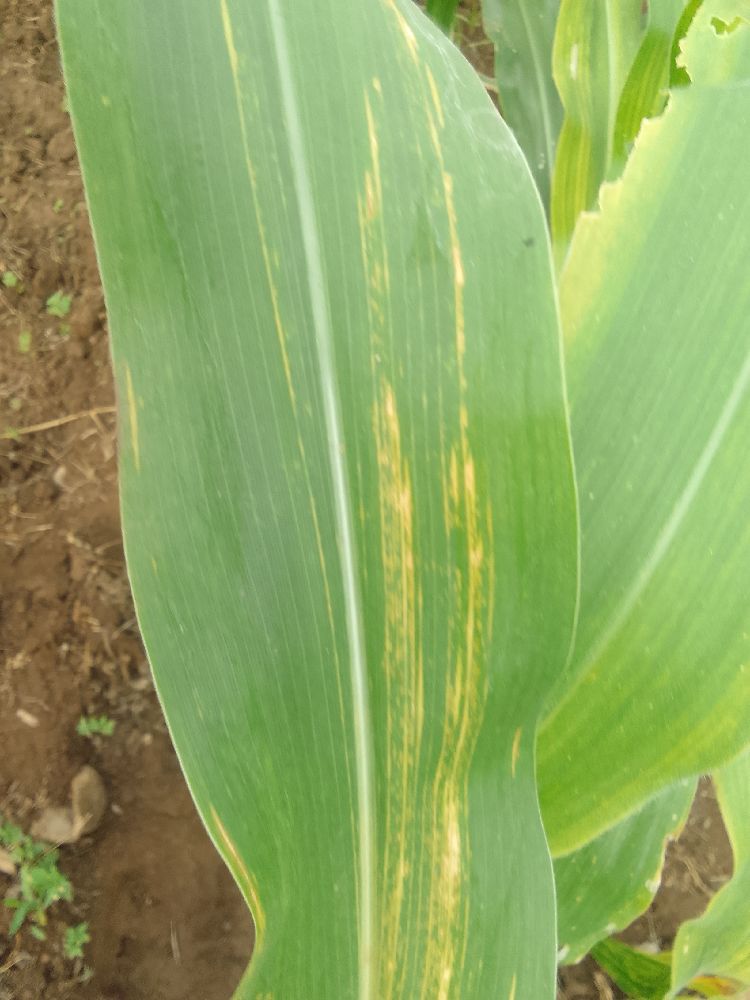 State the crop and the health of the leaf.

maize, maize lethal necrosis
